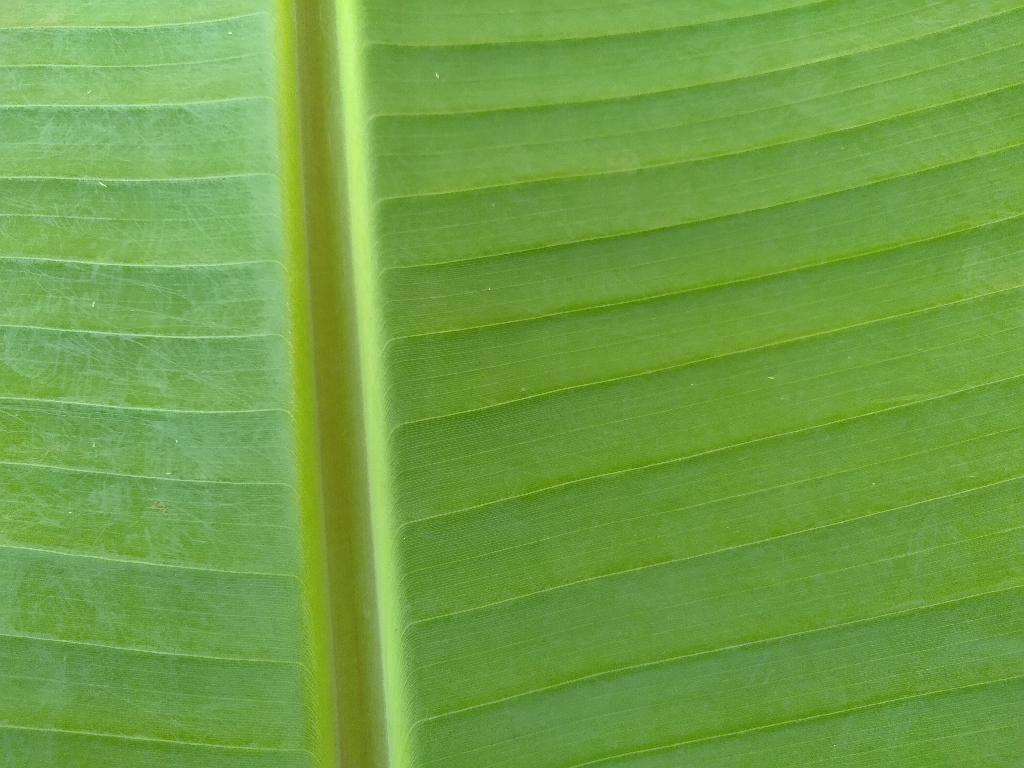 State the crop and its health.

banana, healthy
